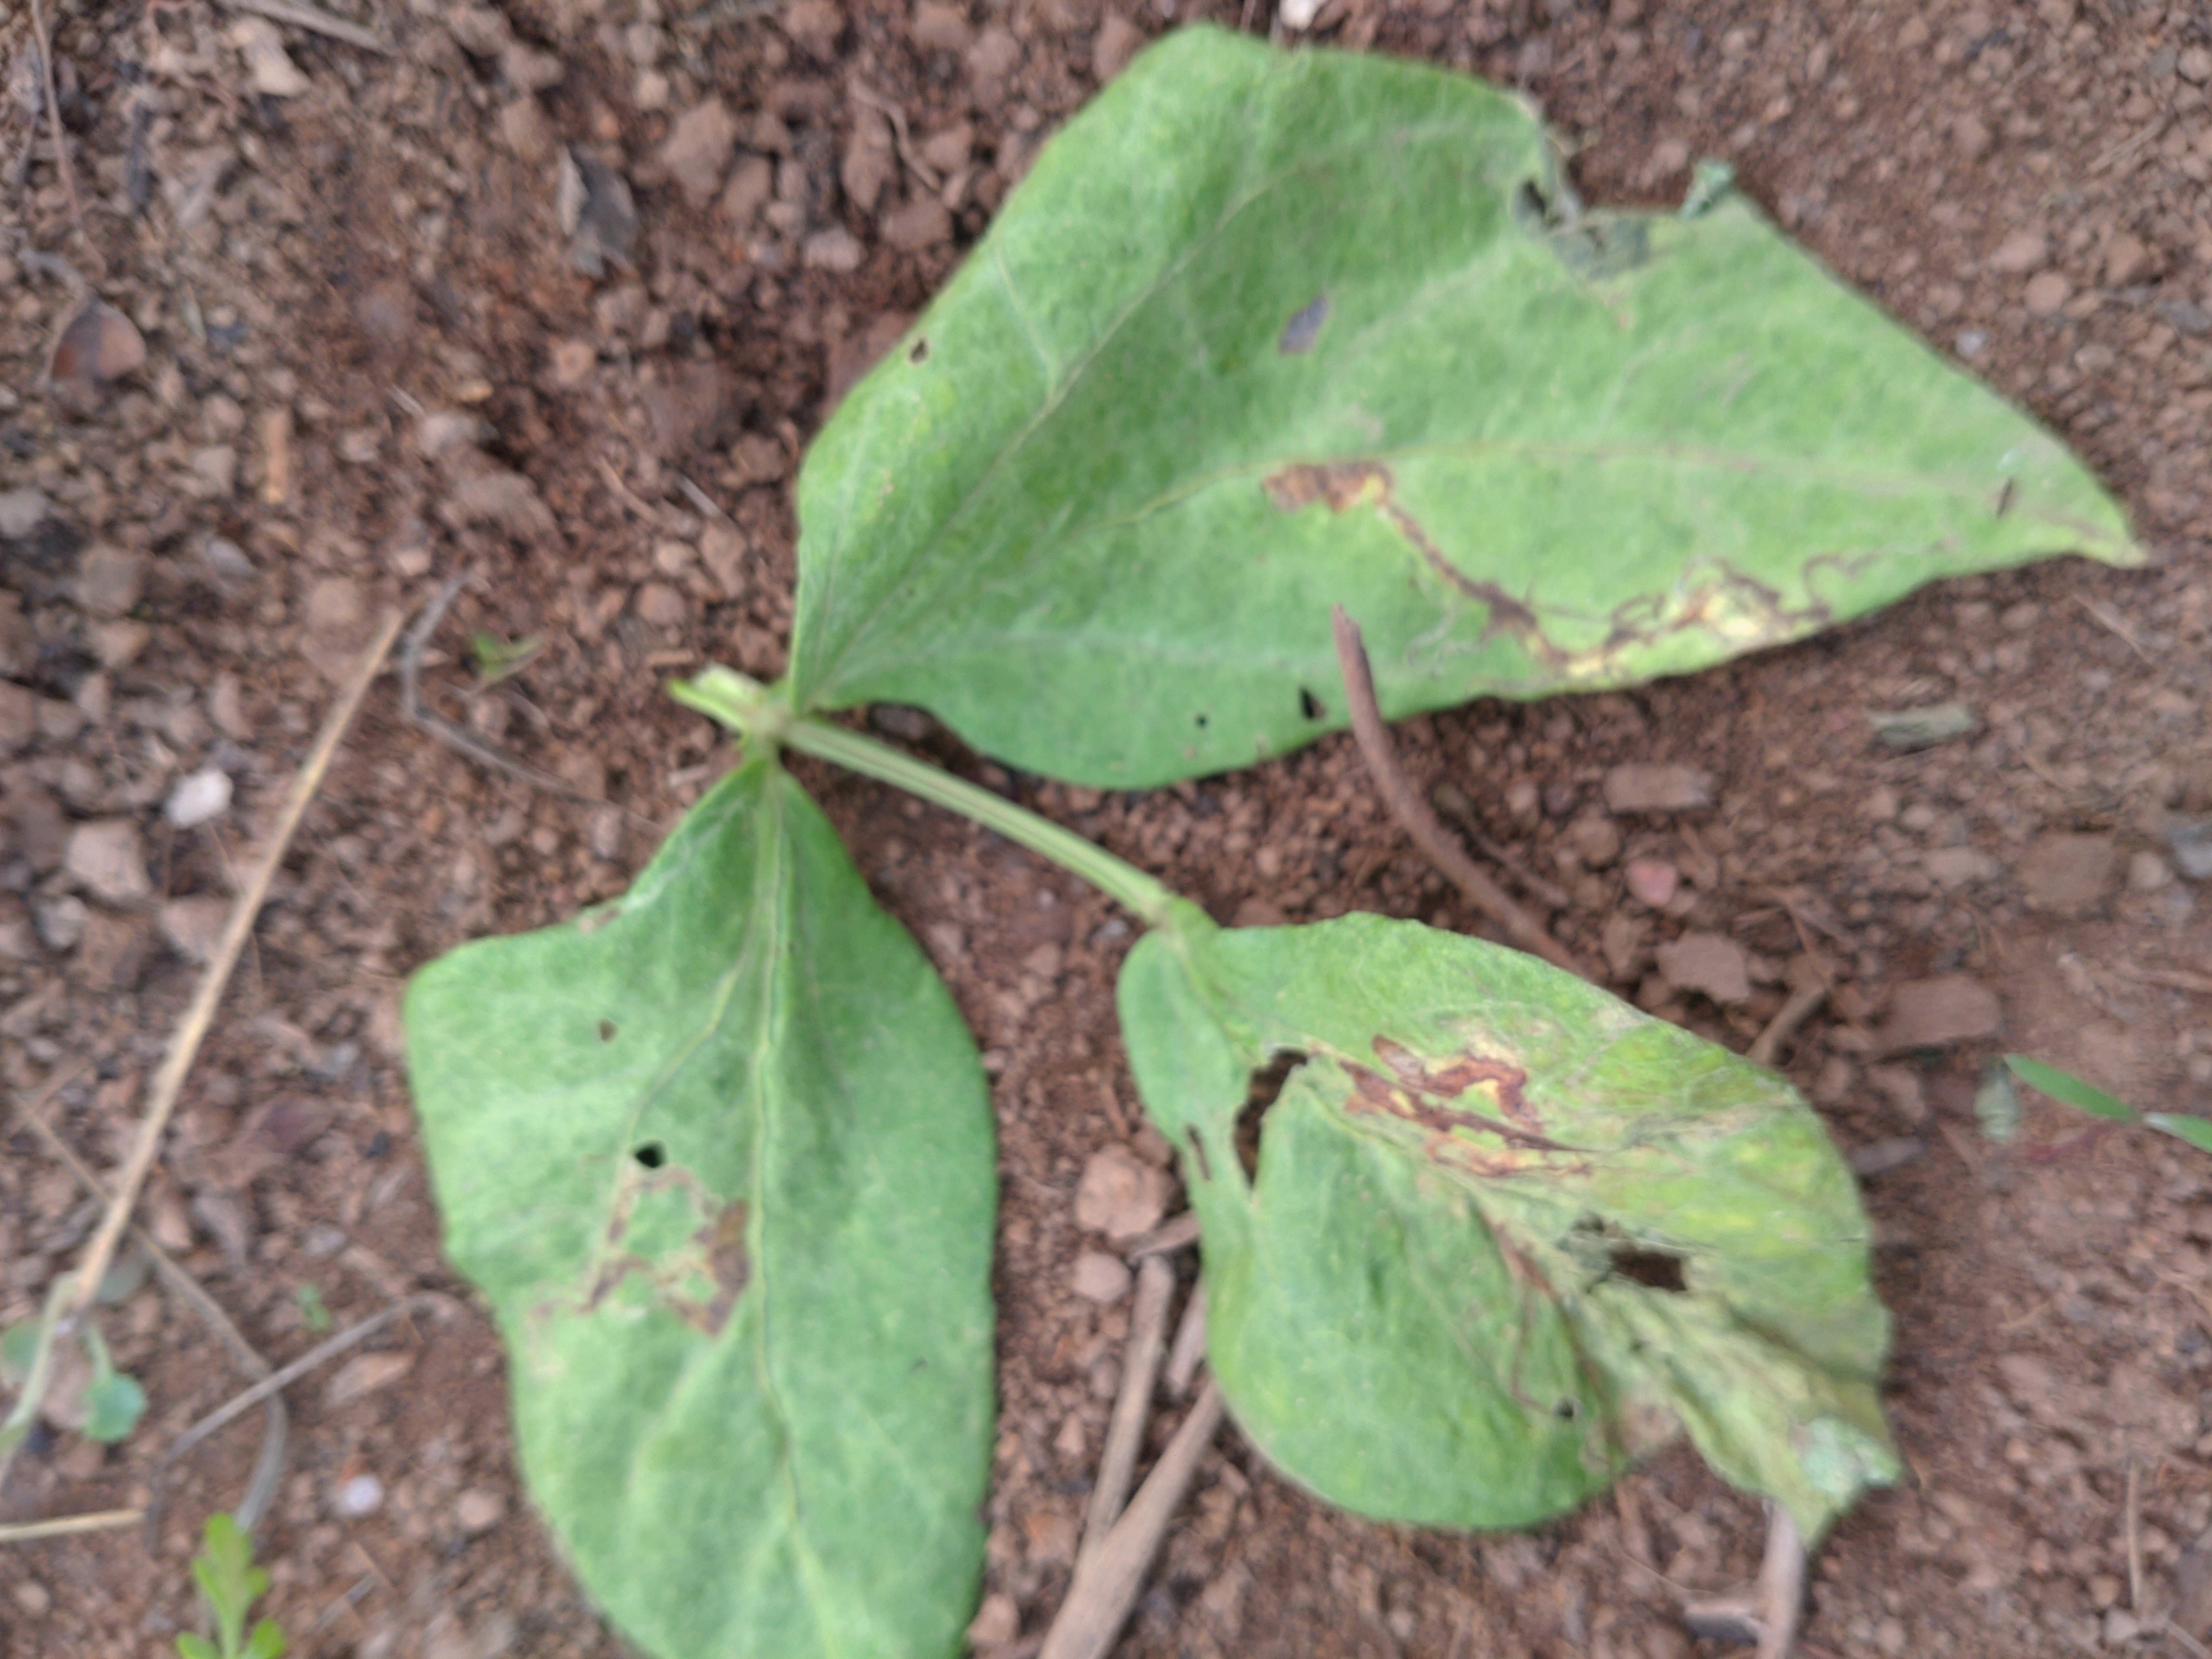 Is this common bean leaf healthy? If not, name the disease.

anthracnose
